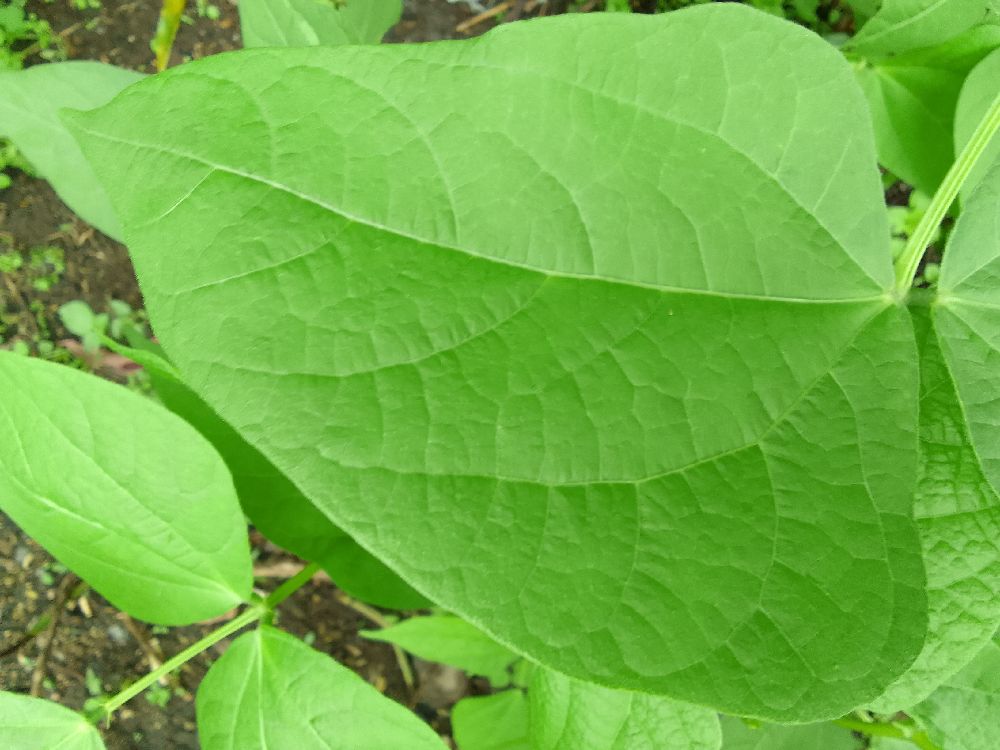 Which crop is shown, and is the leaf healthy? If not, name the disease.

common bean, healthy
